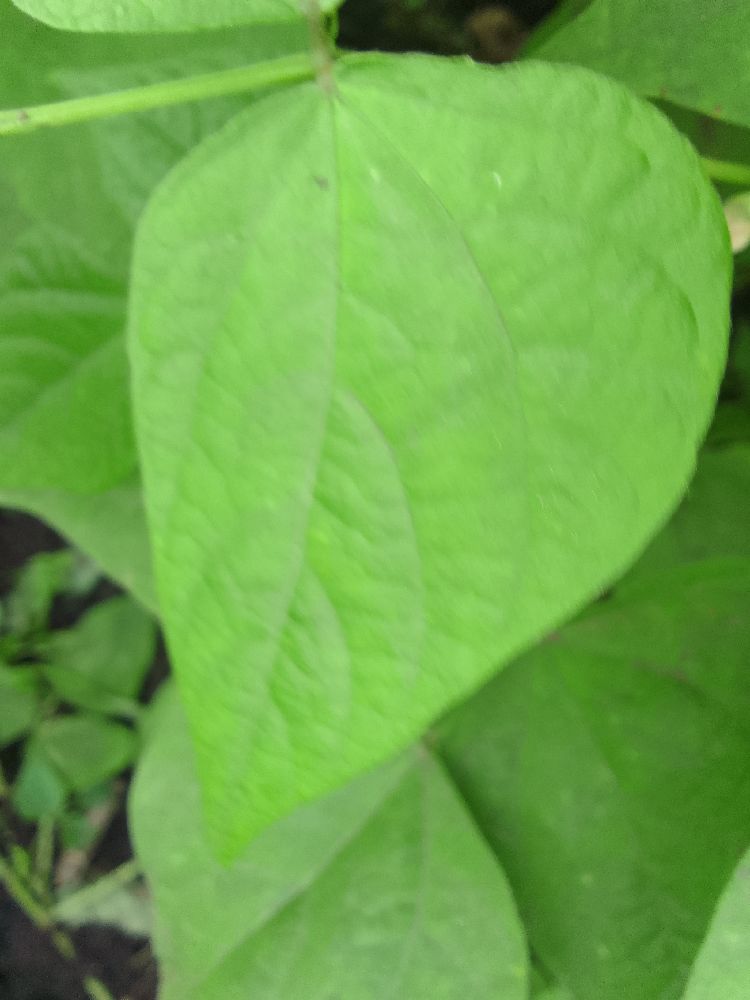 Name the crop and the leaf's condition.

common bean, healthy
